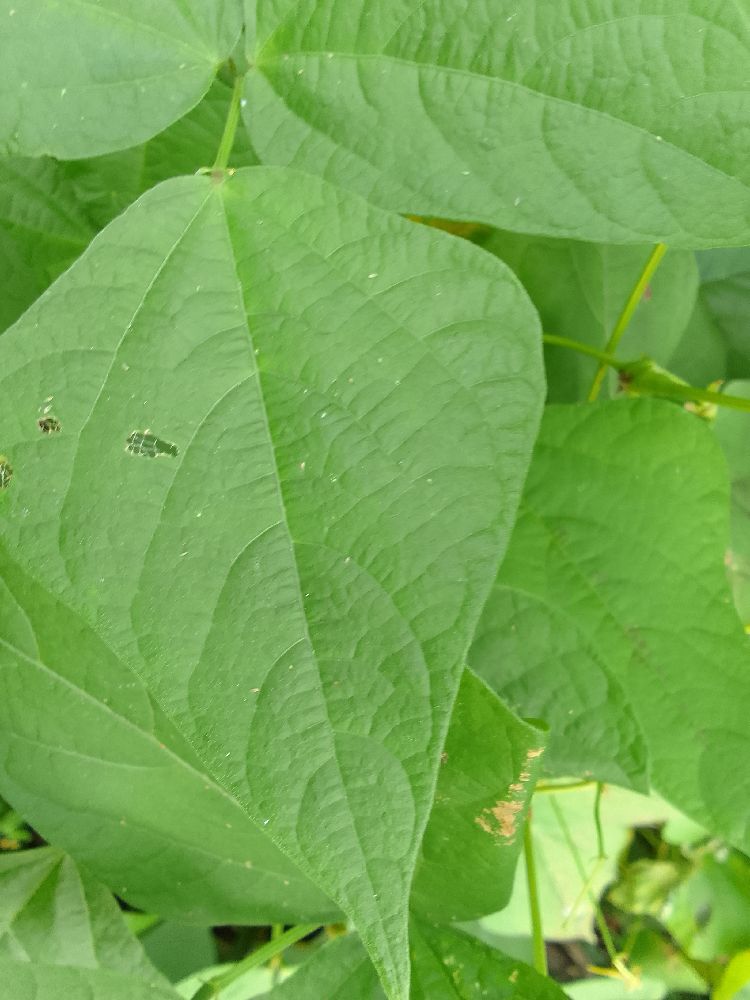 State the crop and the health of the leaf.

common bean, healthy
